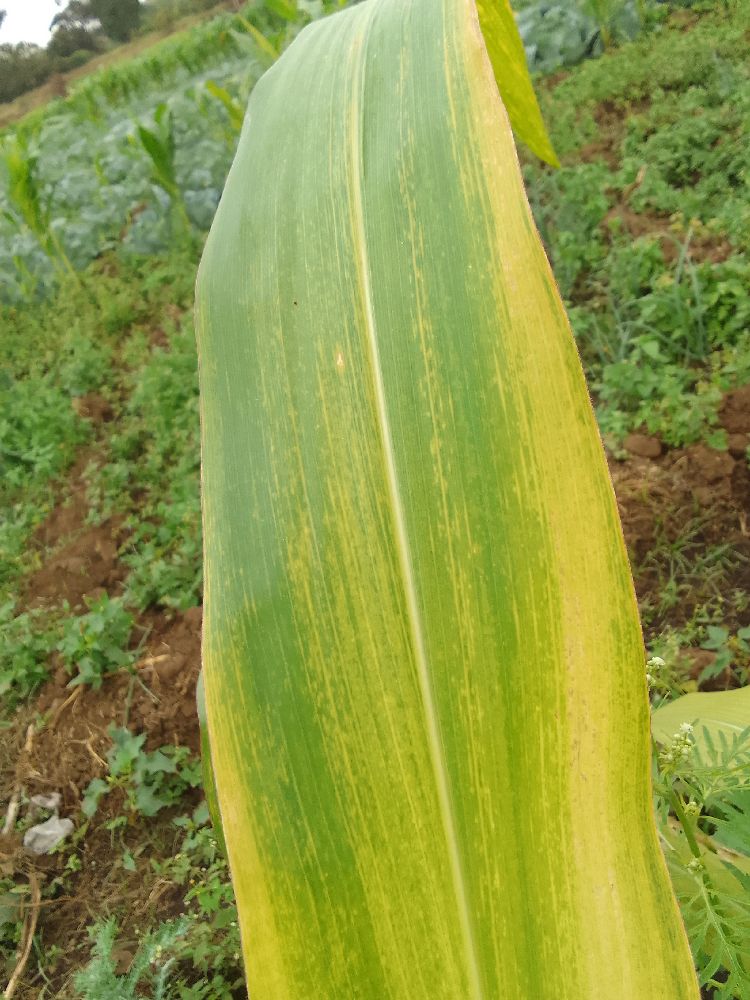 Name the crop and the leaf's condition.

maize, maize lethal necrosis
